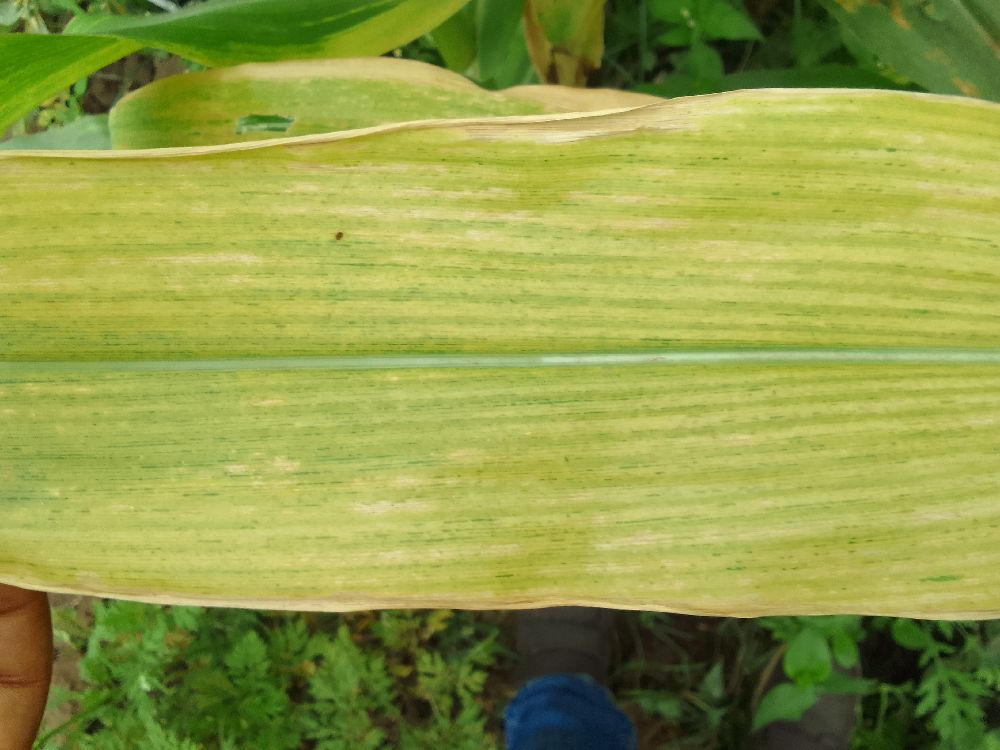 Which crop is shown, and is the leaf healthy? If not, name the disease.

maize, maize lethal necrosis
